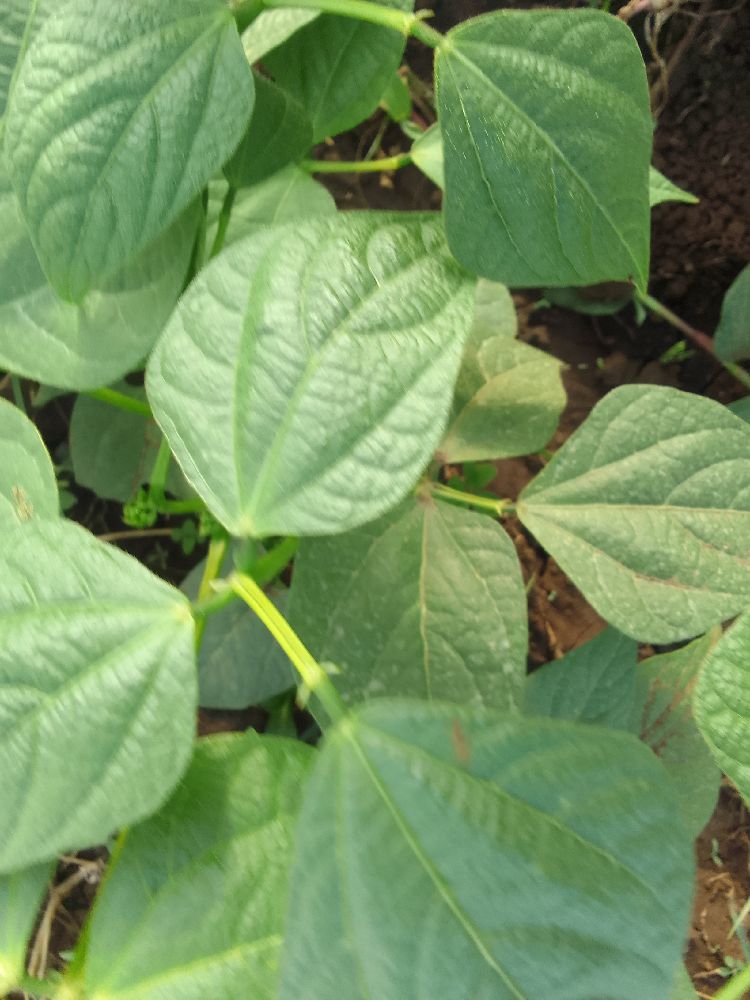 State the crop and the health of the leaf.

common bean, healthy
